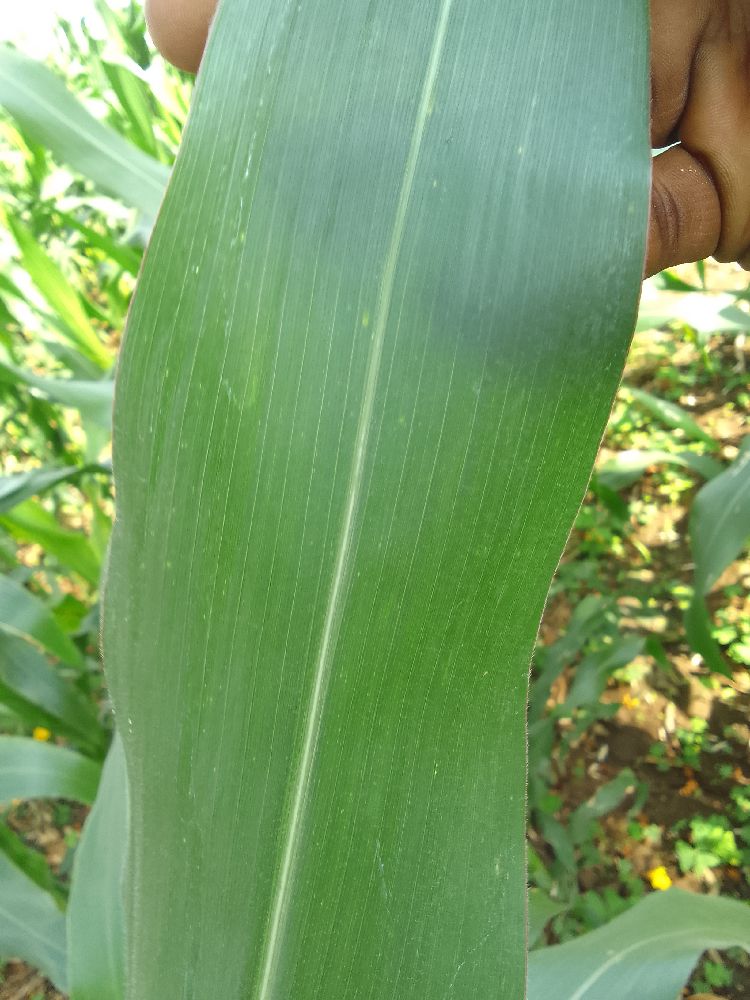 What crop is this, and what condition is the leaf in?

maize, healthy
